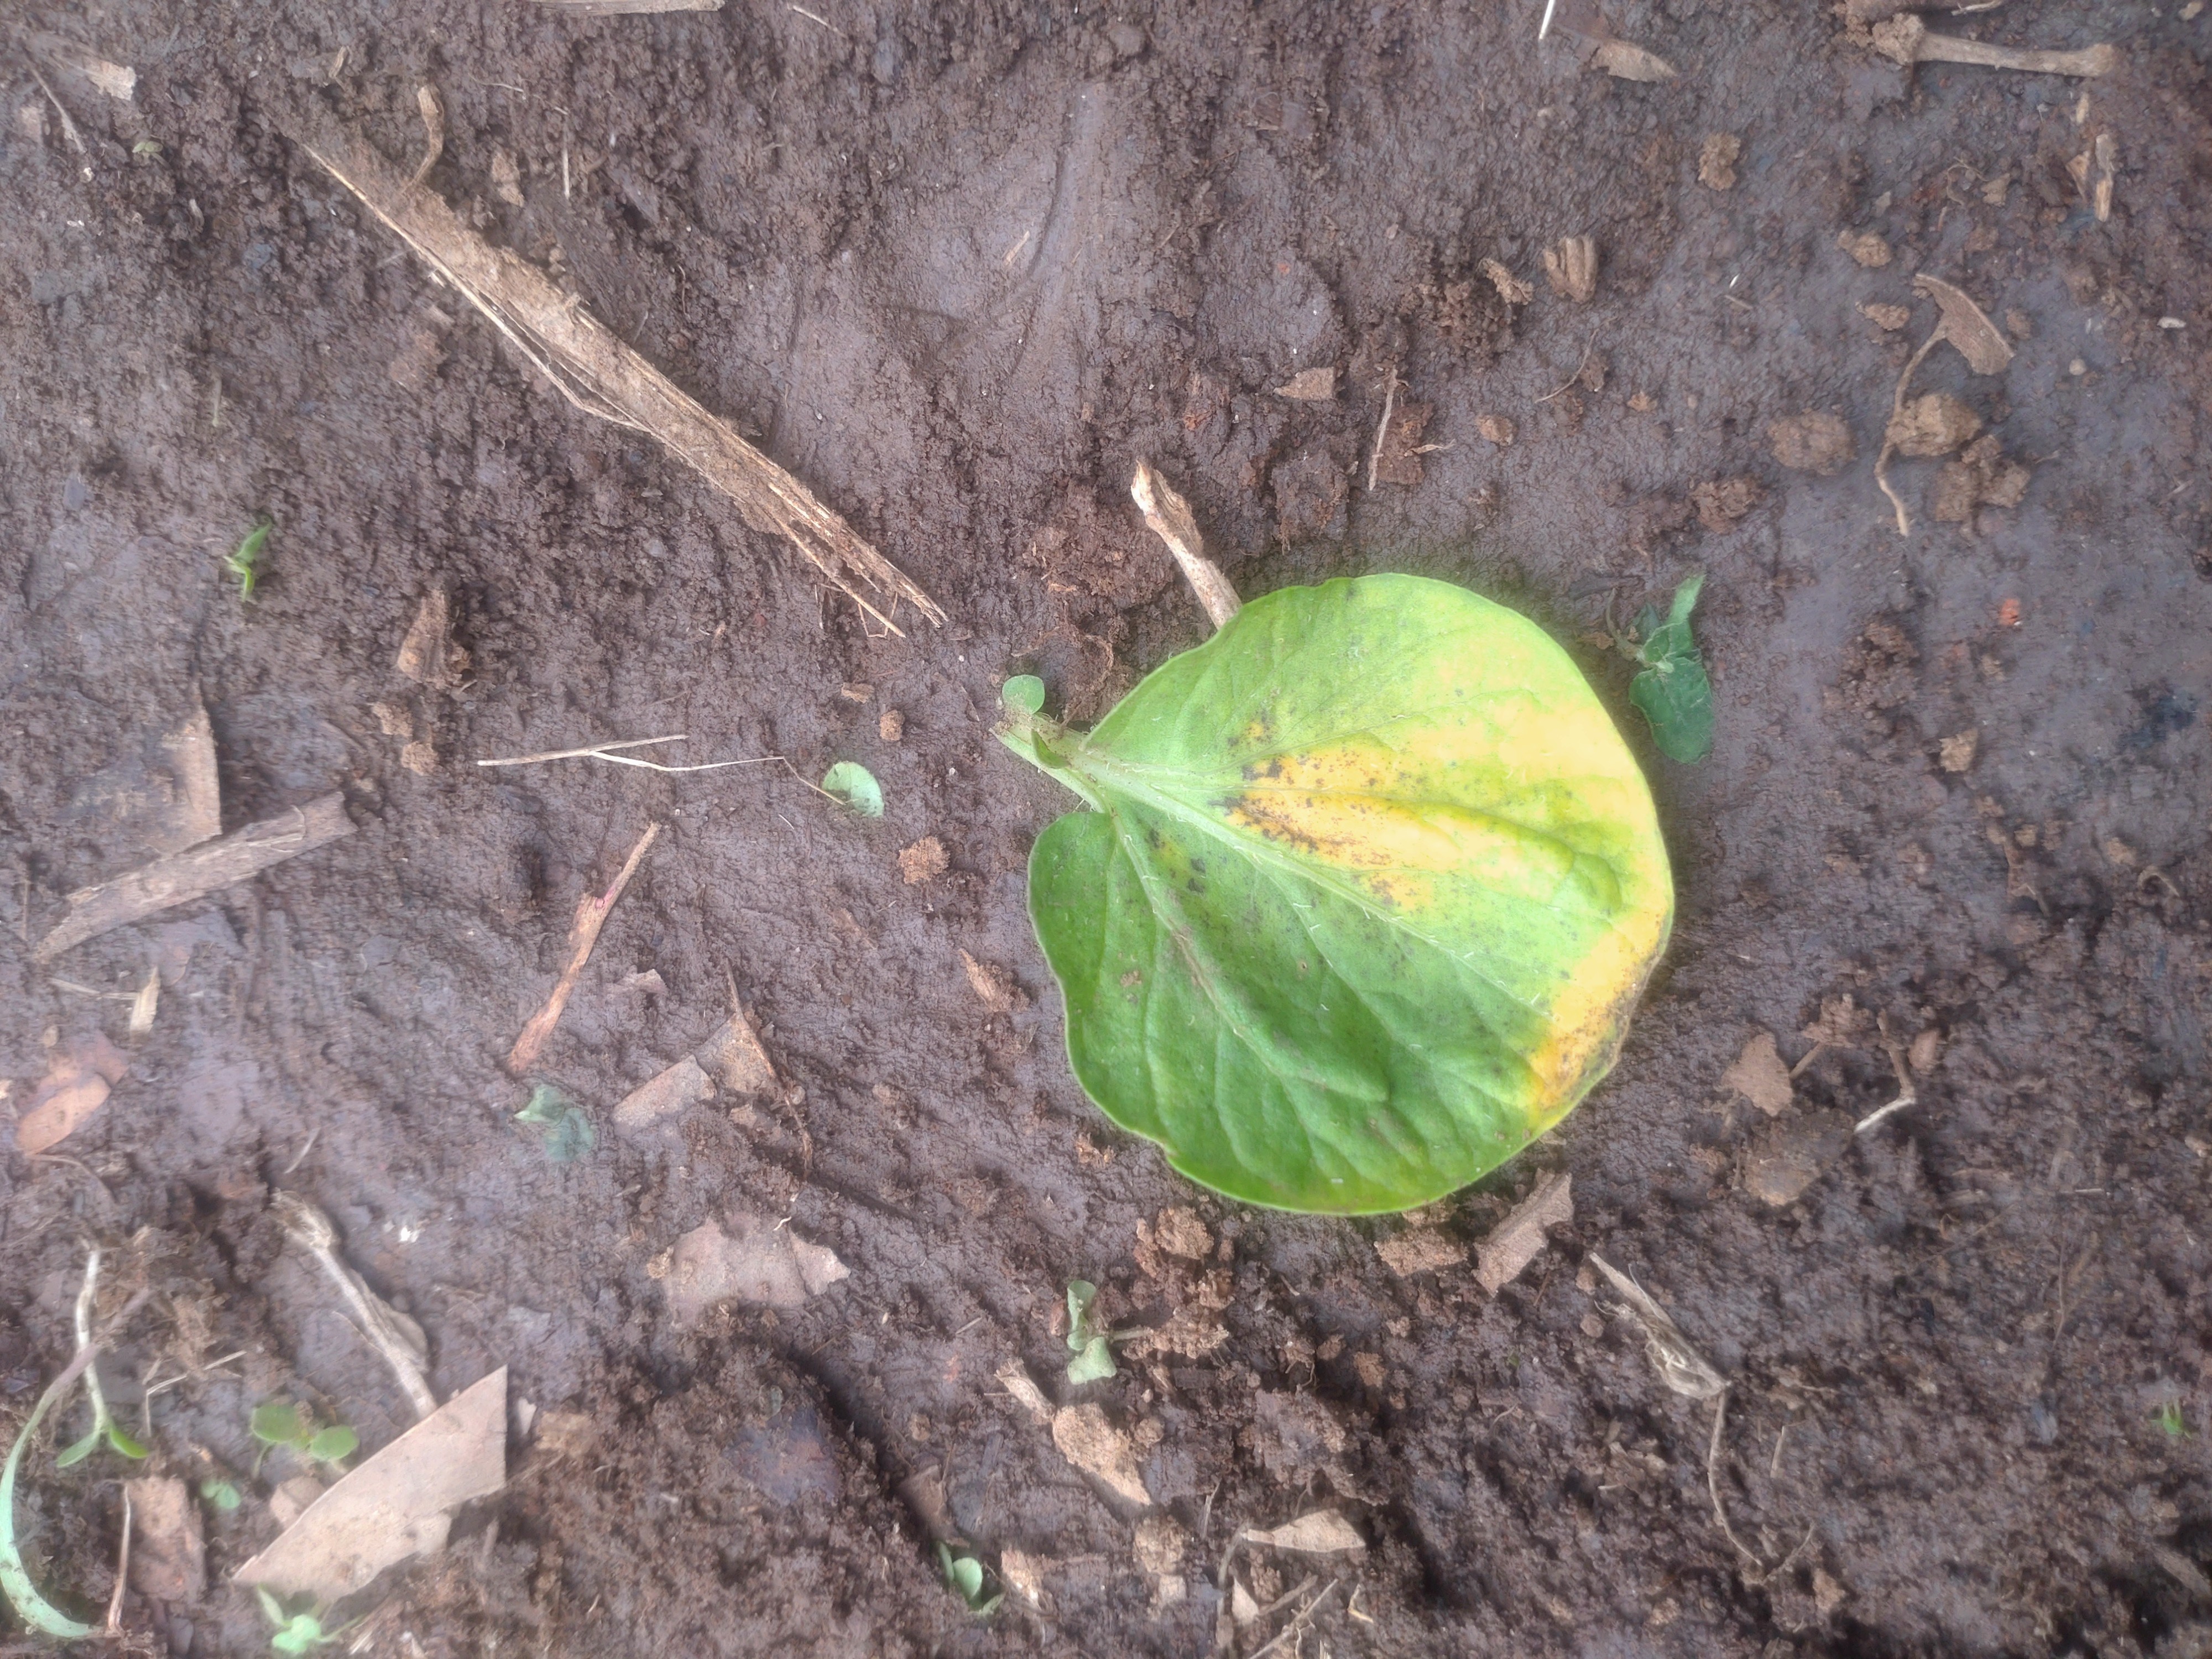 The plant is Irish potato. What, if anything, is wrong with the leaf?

late blight
